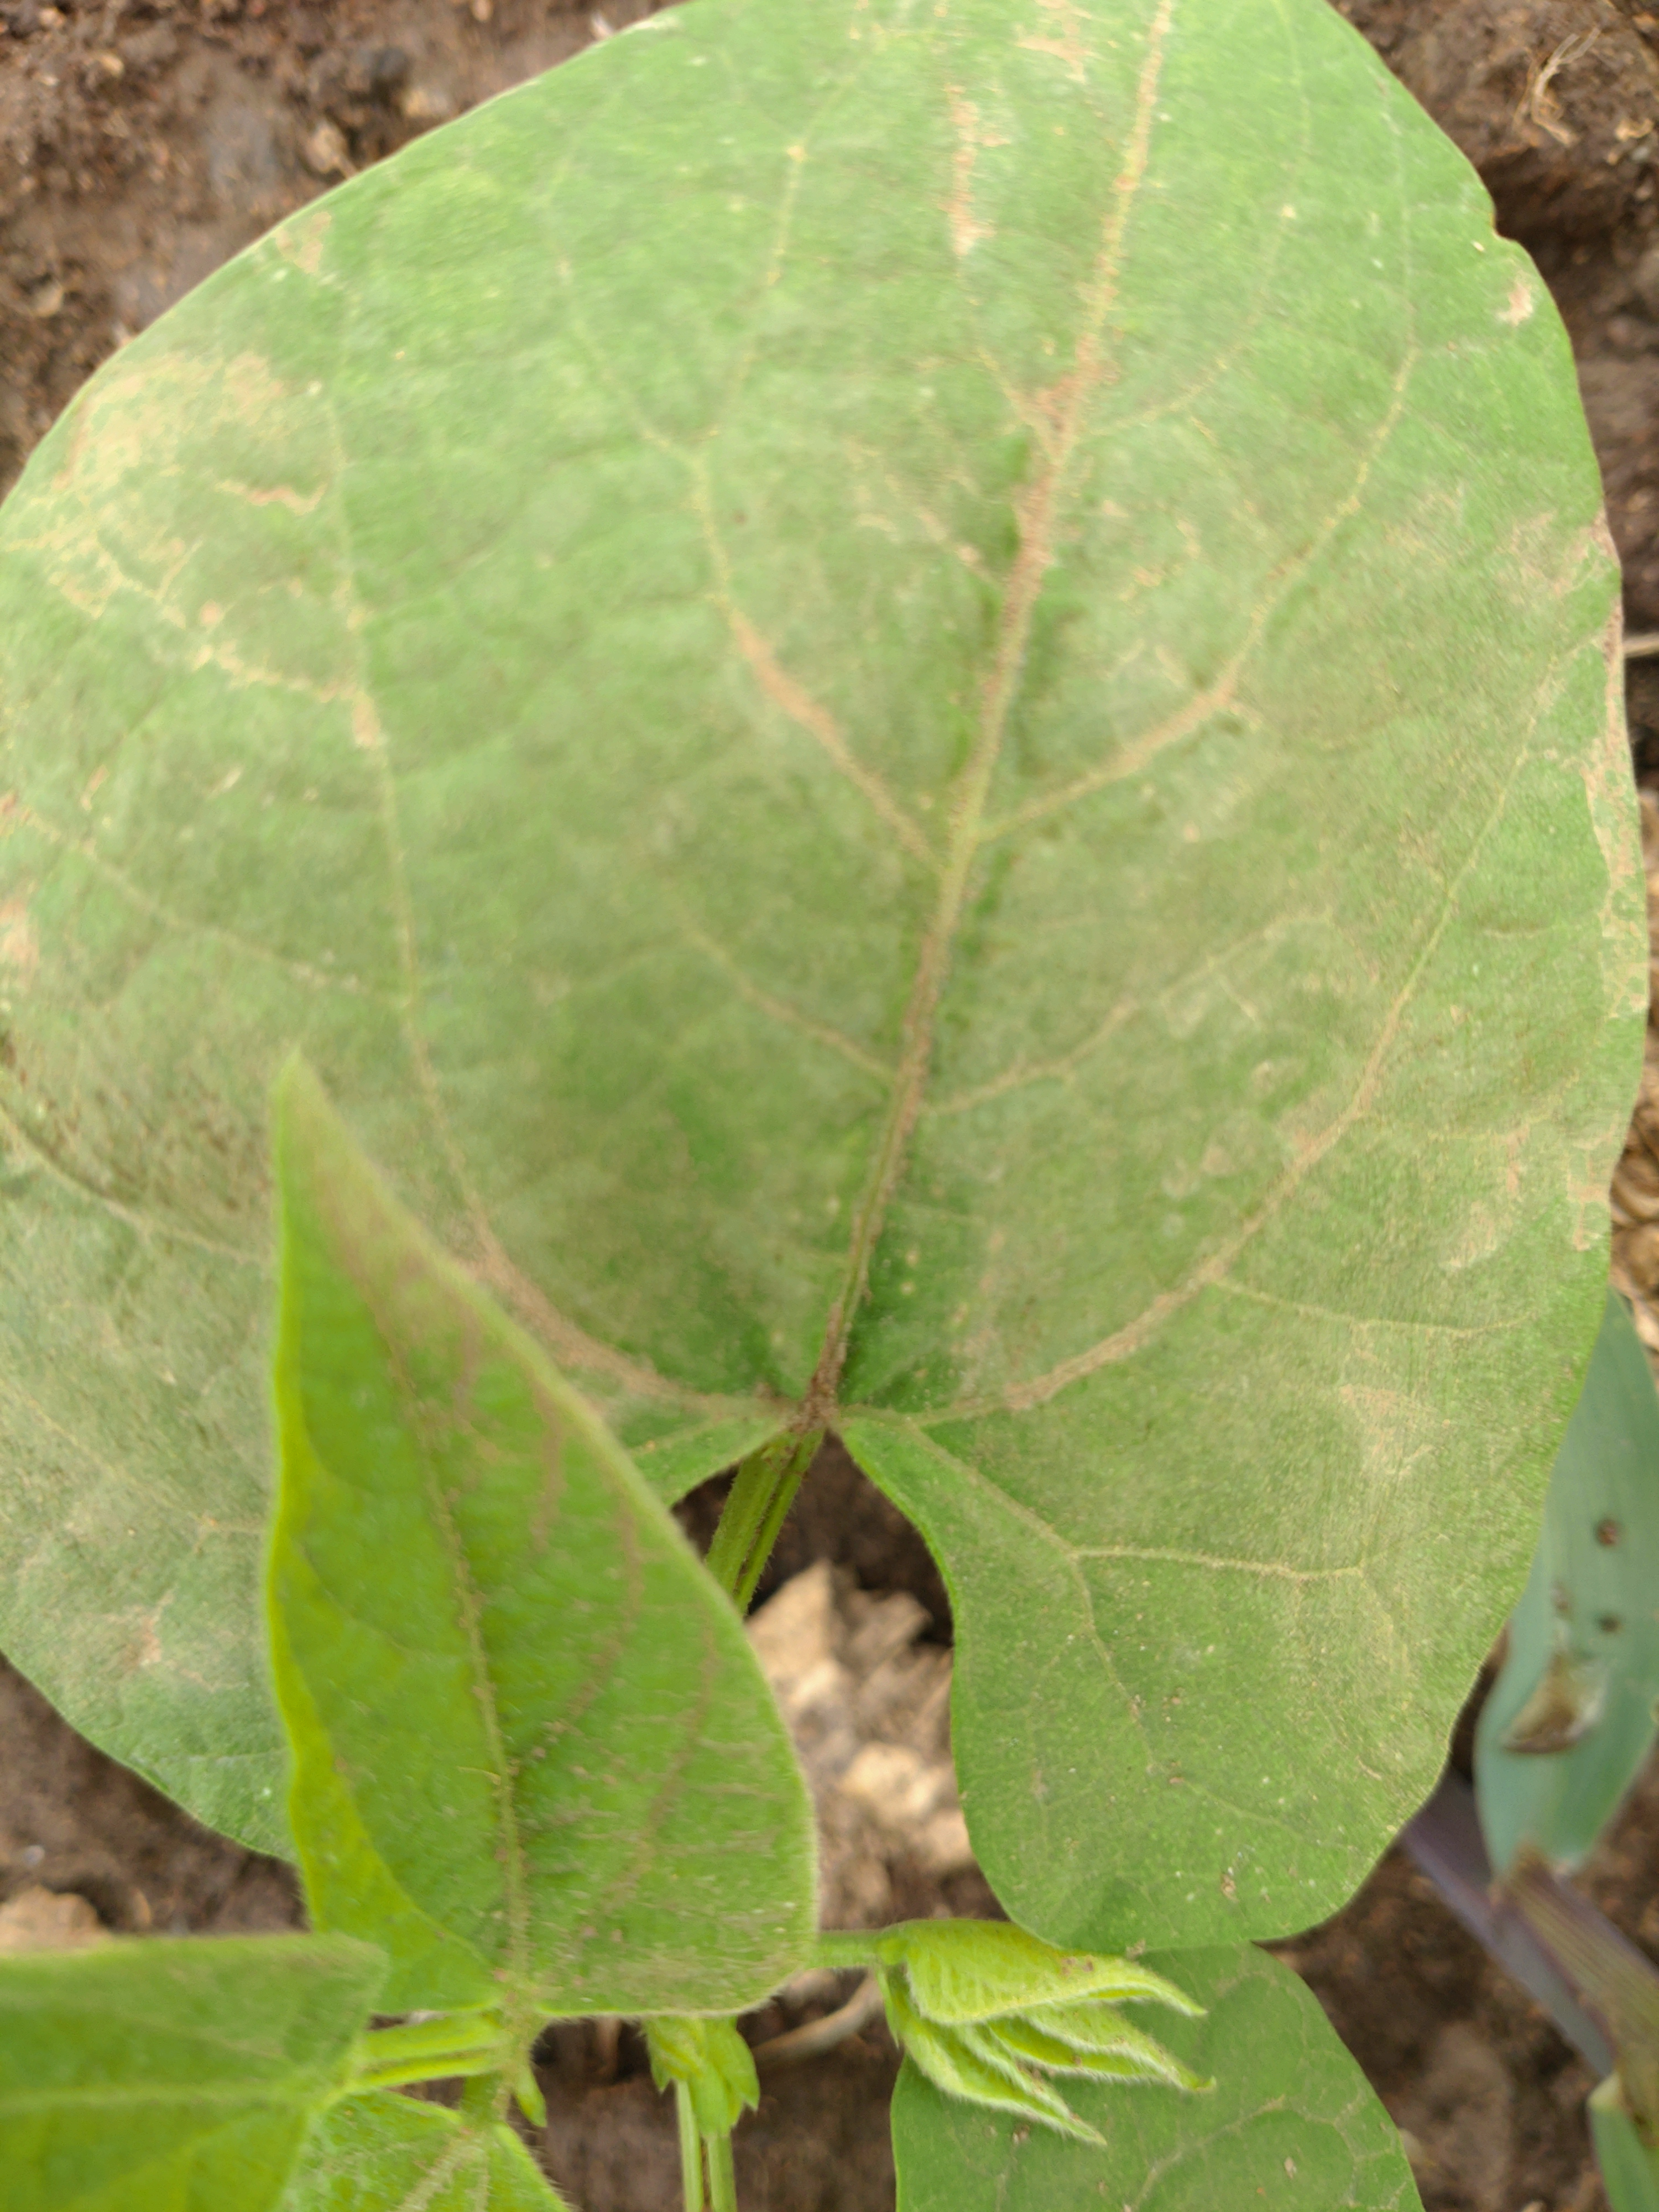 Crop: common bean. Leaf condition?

healthy
